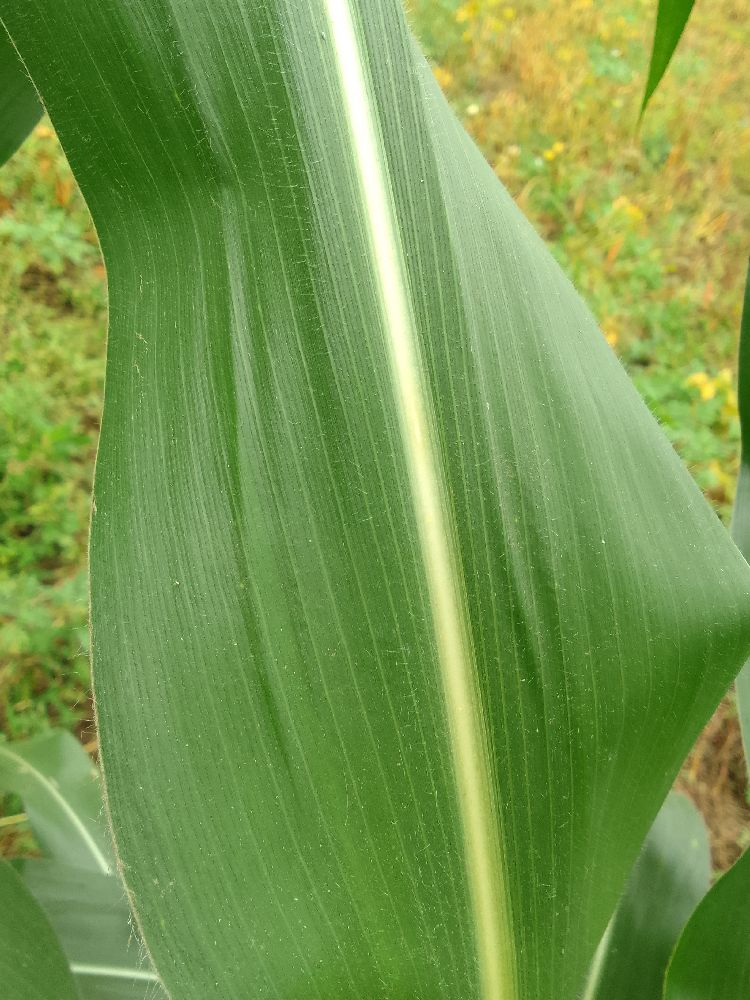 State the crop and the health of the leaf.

maize, healthy
